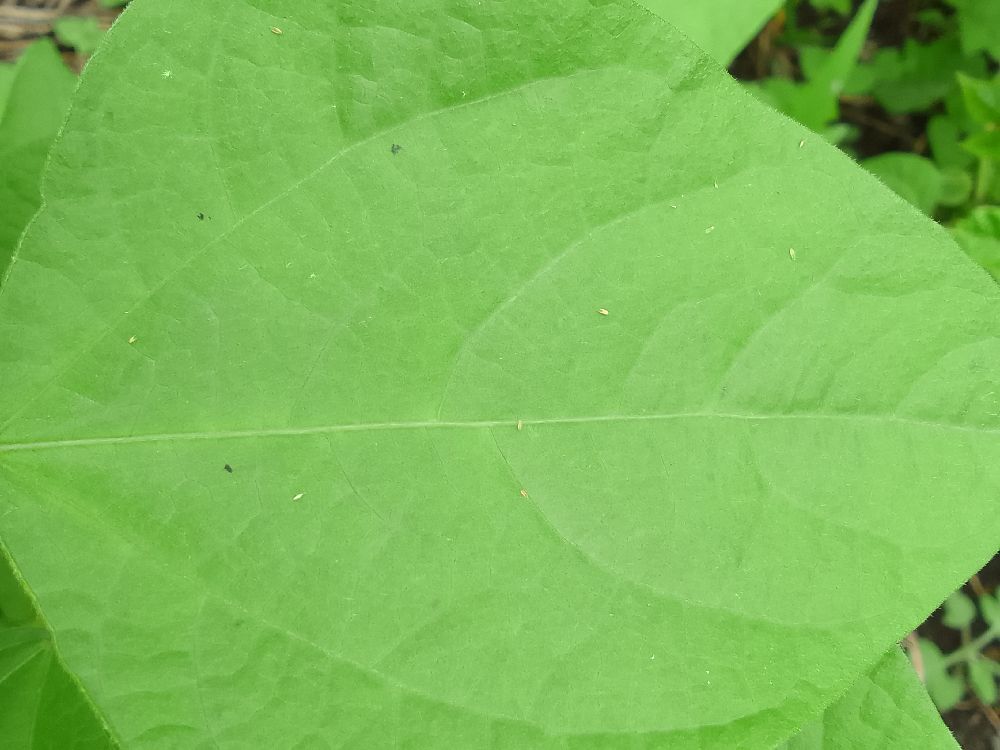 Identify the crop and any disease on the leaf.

common bean, healthy
